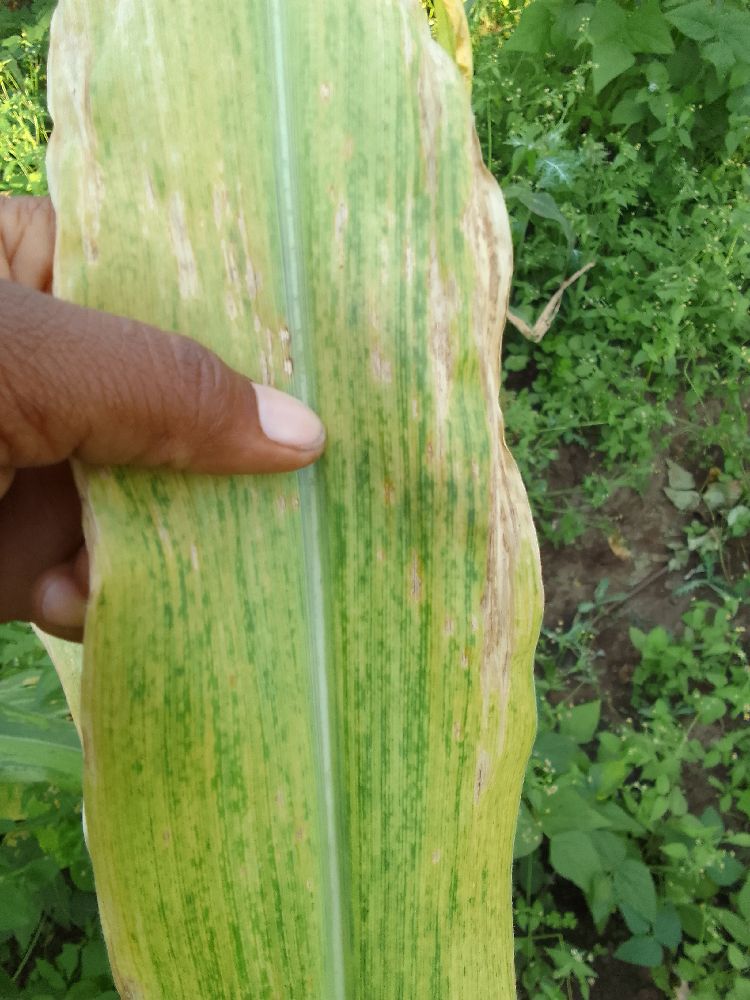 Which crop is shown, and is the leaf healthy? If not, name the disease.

maize, maize lethal necrosis
